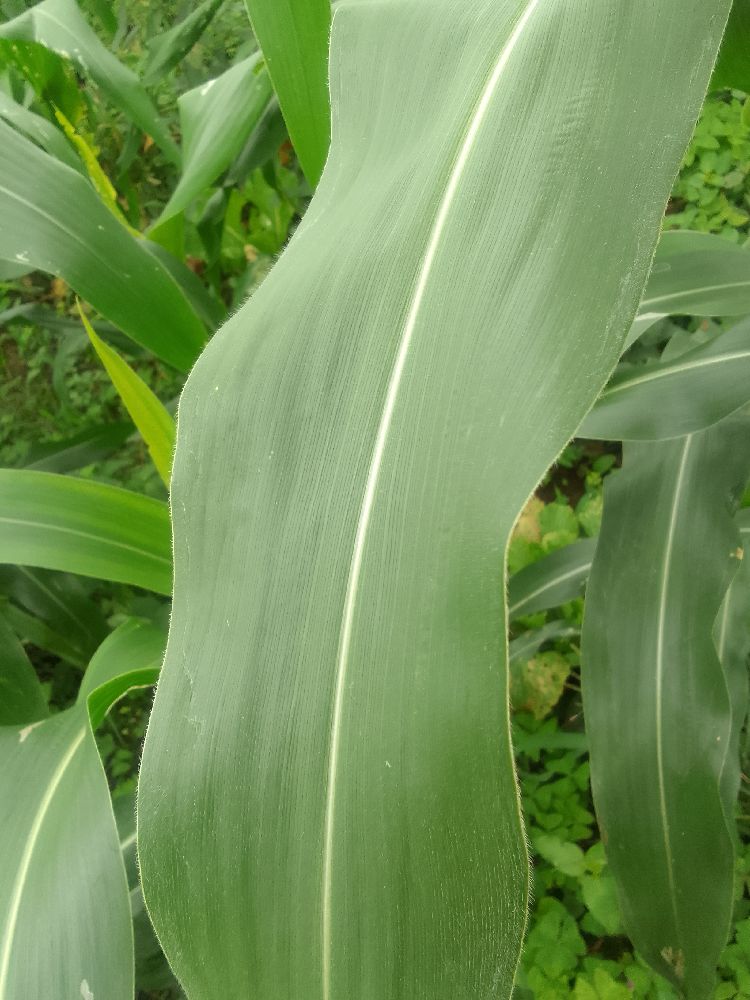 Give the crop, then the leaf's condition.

maize, healthy
